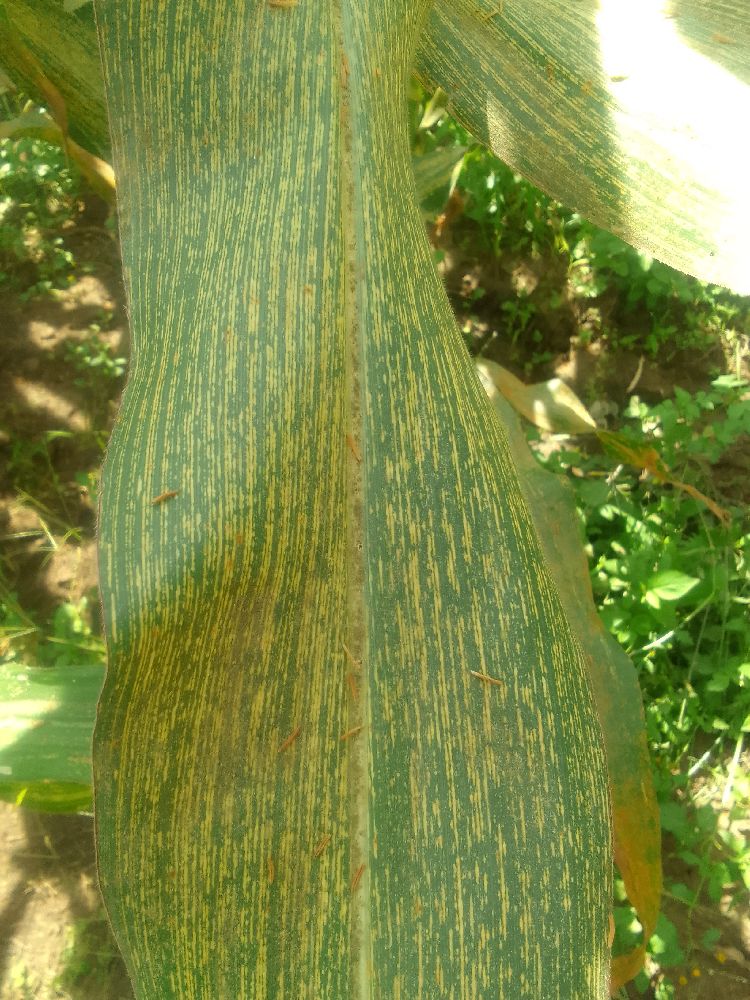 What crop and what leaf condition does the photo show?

maize, maize streak virus
